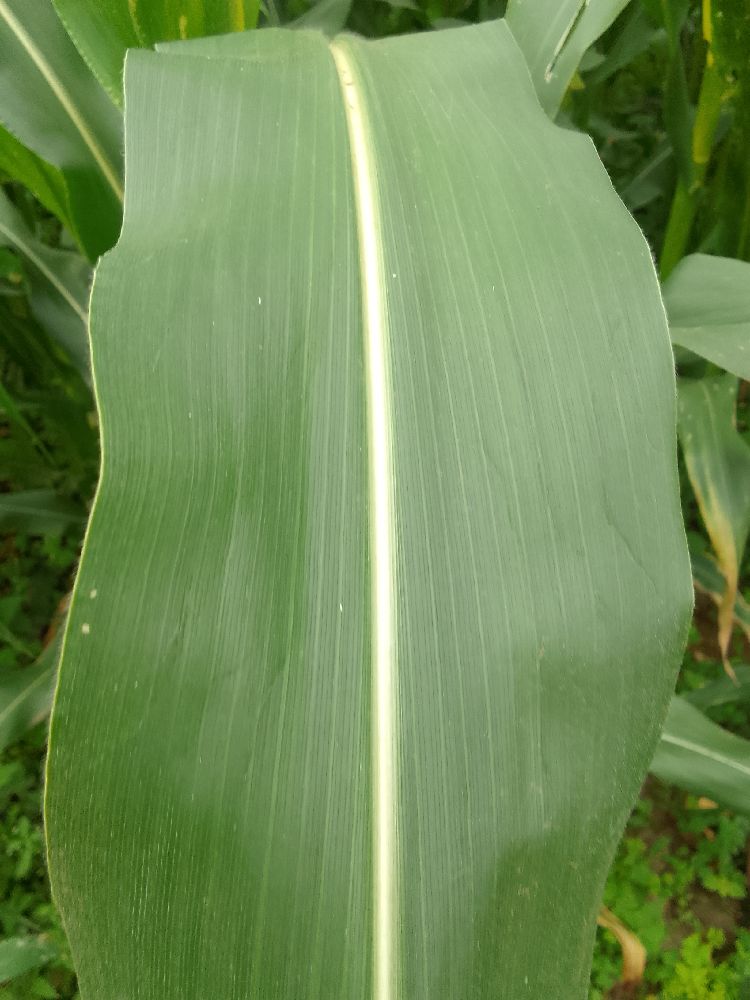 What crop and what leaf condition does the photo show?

maize, healthy
